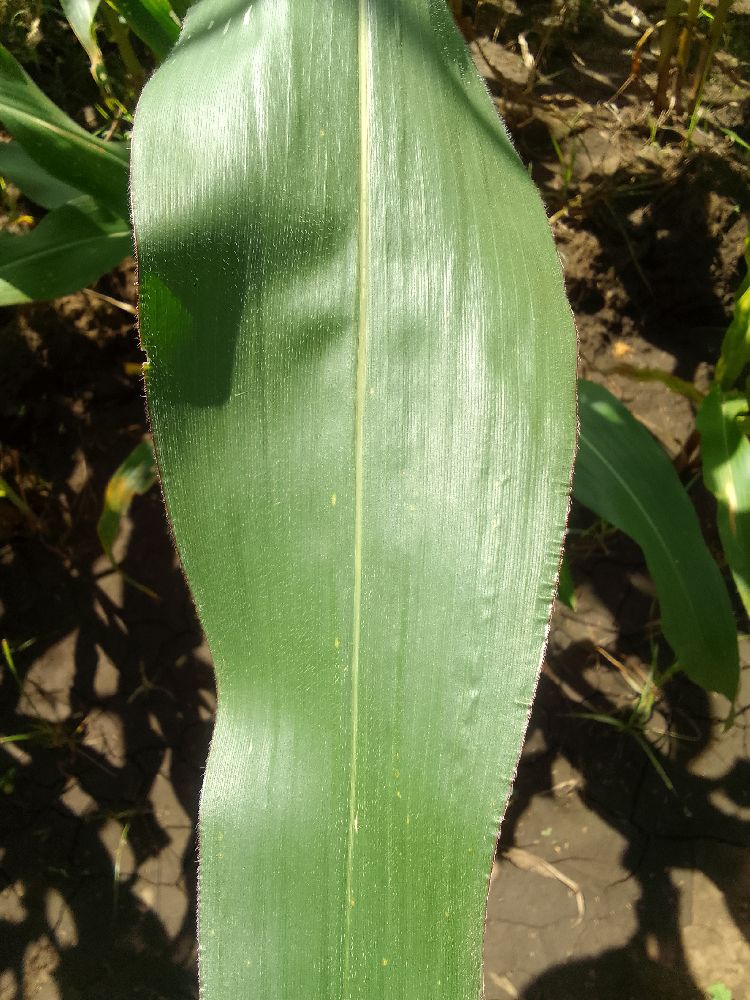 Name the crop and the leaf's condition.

maize, healthy
